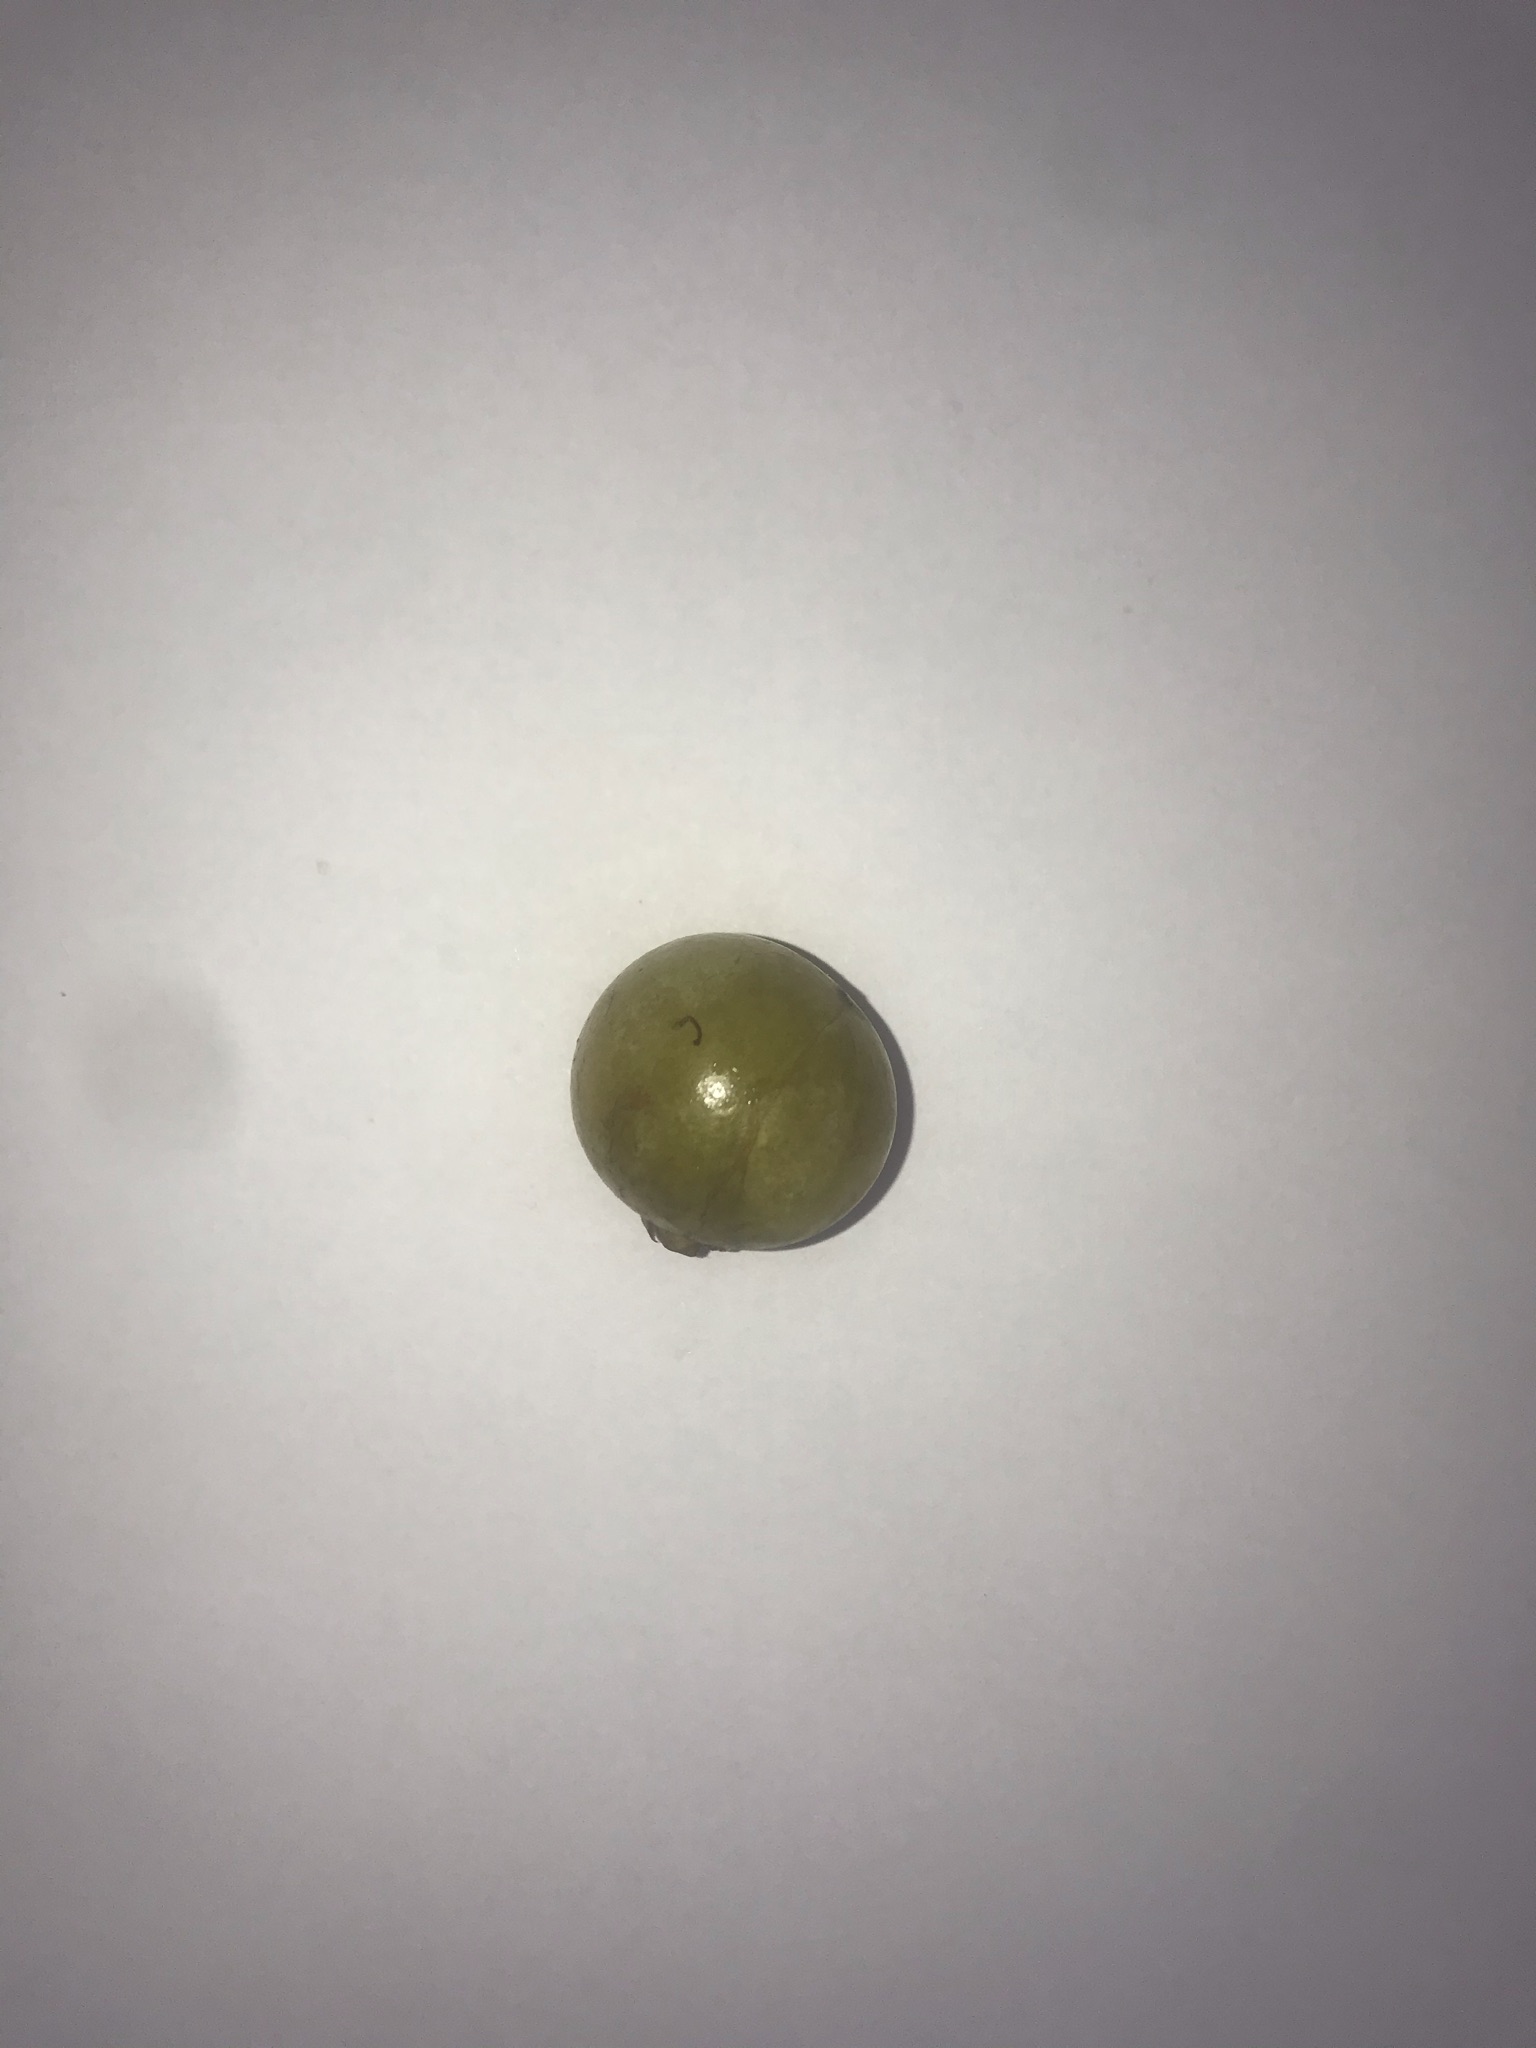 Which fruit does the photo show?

gabiroba
